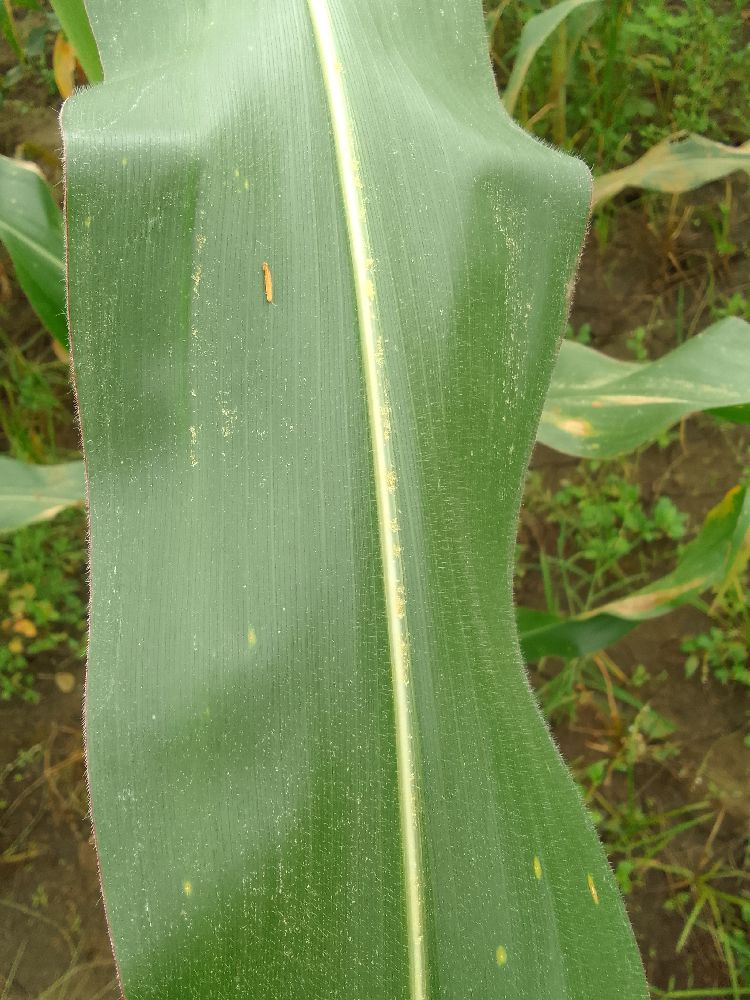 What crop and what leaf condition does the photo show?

maize, healthy
